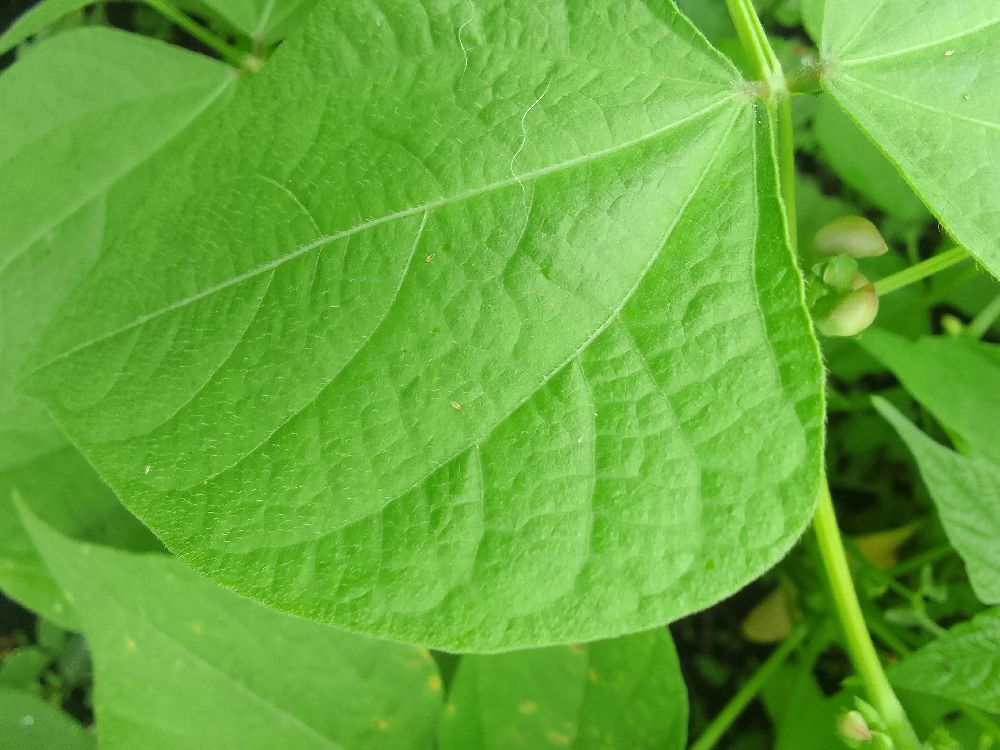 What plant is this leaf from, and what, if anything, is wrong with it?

common bean, healthy
